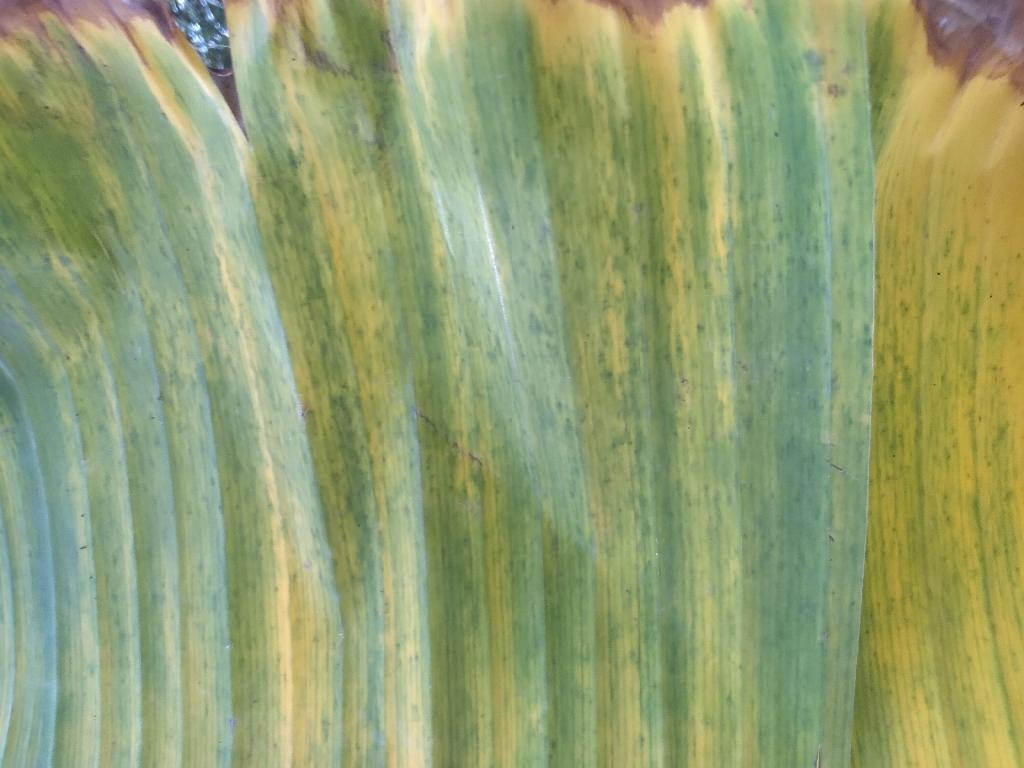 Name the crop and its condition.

banana, fusarium wilt race 1
